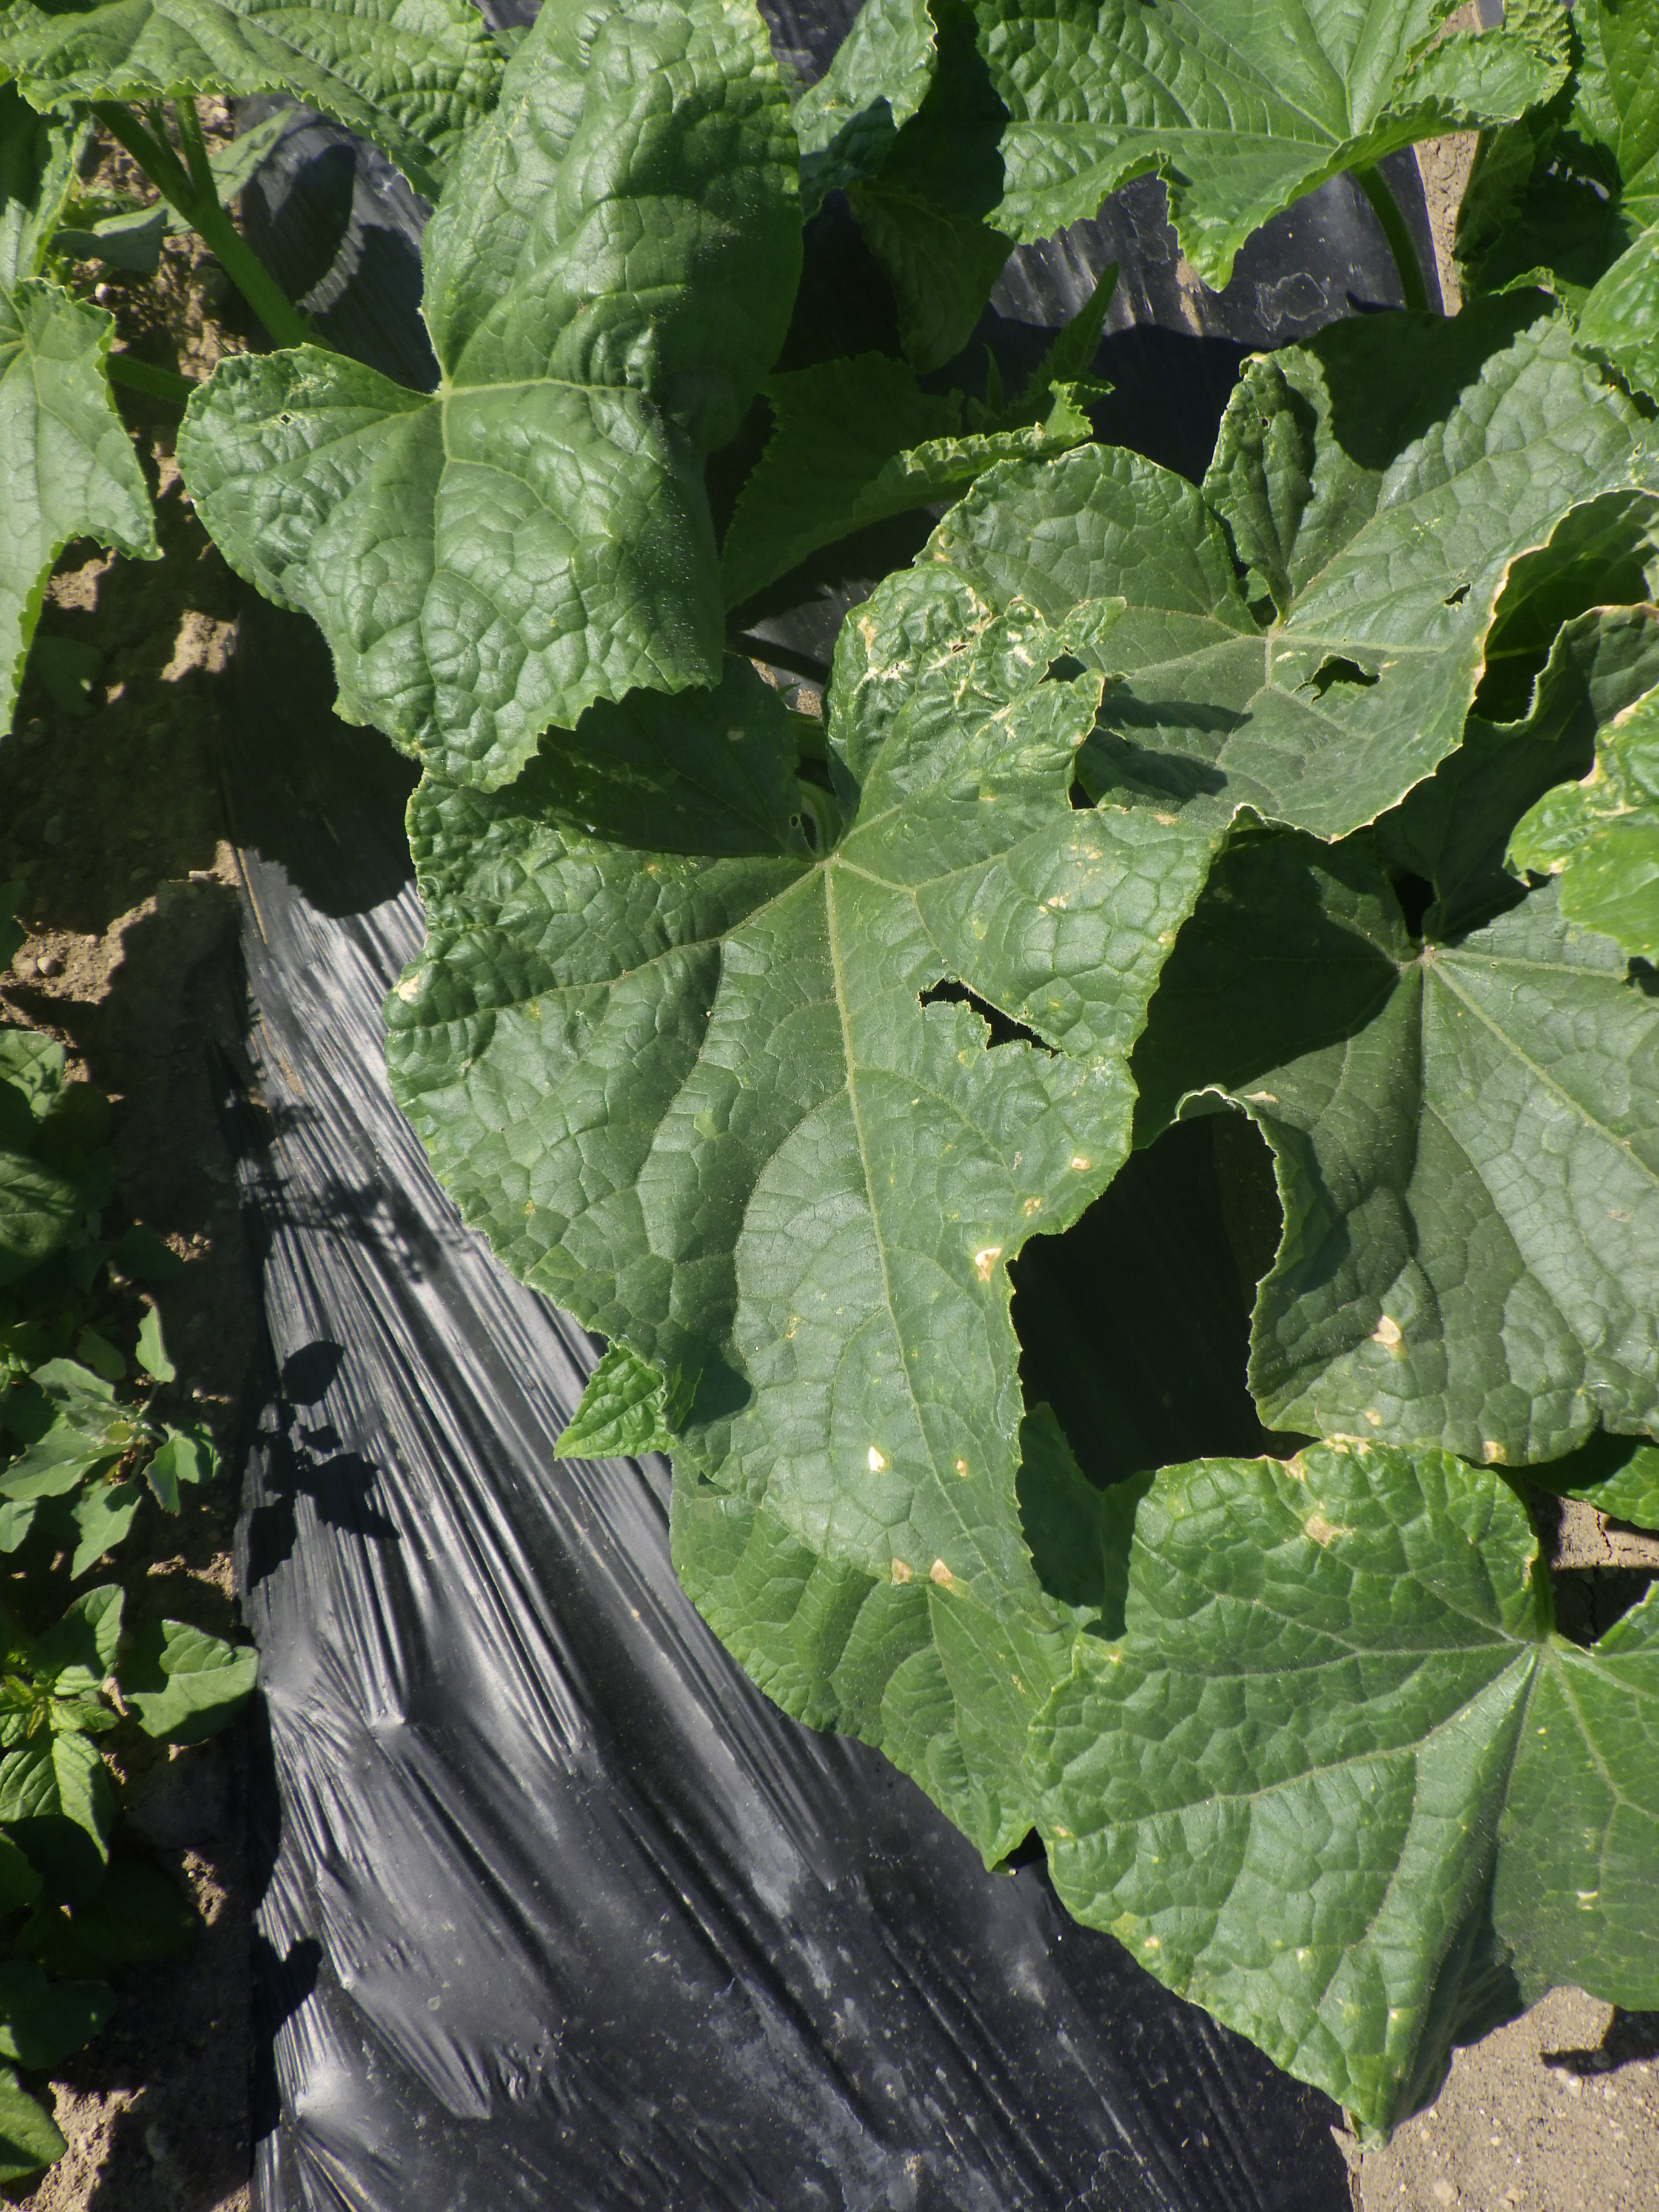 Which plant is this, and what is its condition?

cucumber, phosphorous deficiency
